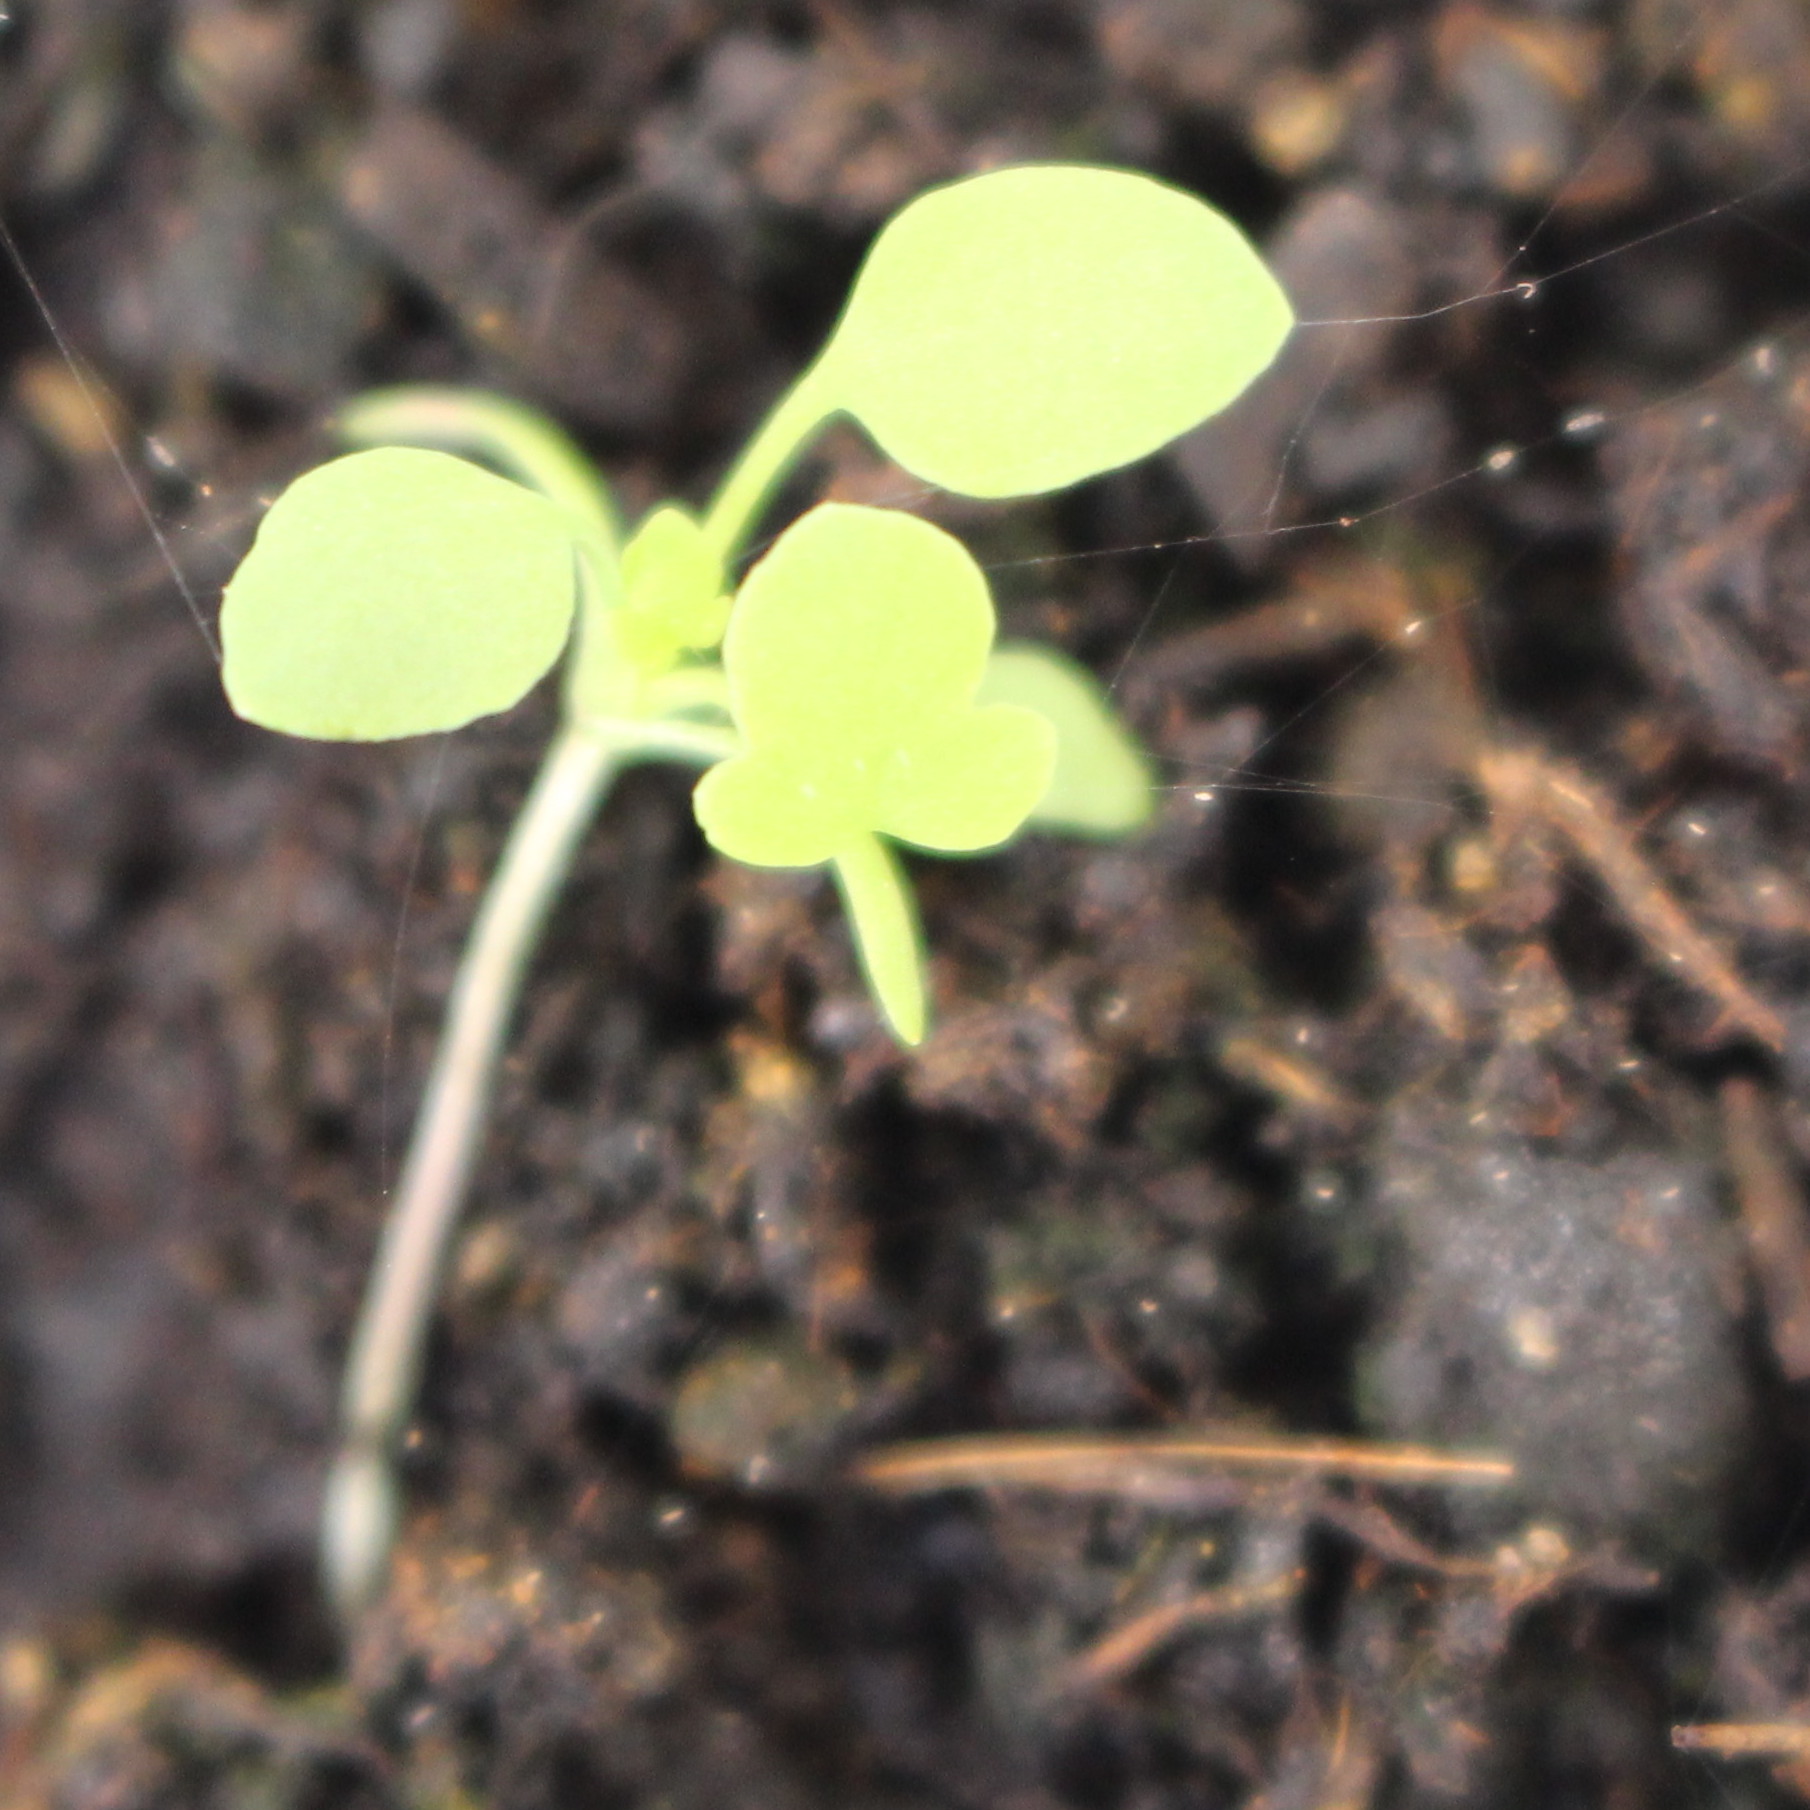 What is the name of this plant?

Papaver rhoeas
